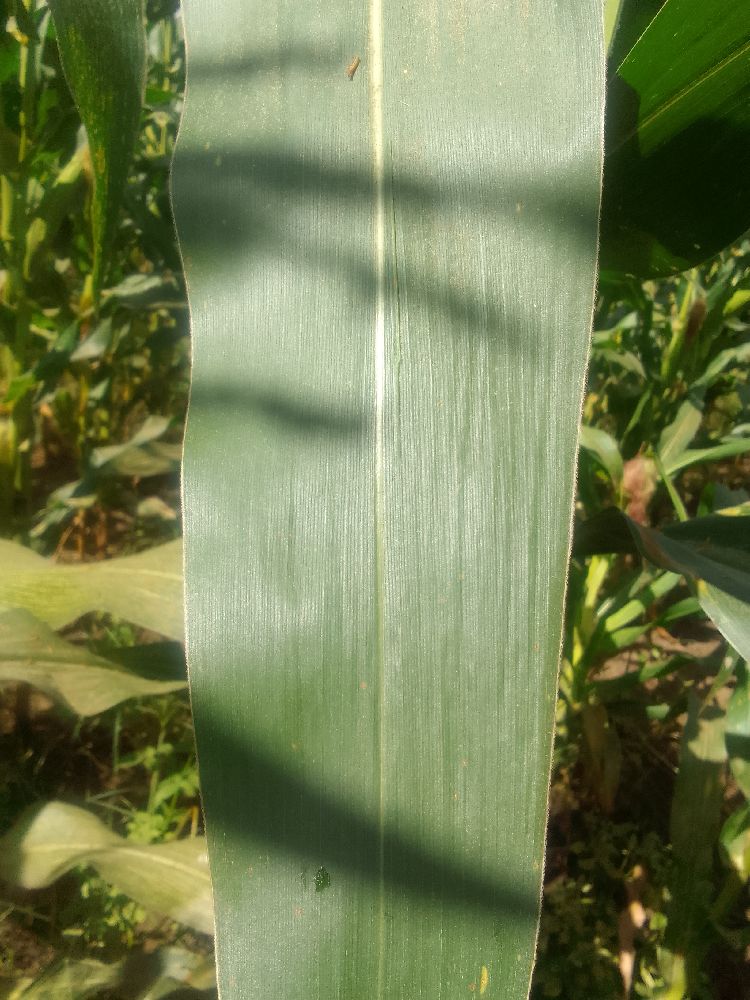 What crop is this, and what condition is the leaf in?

maize, healthy
